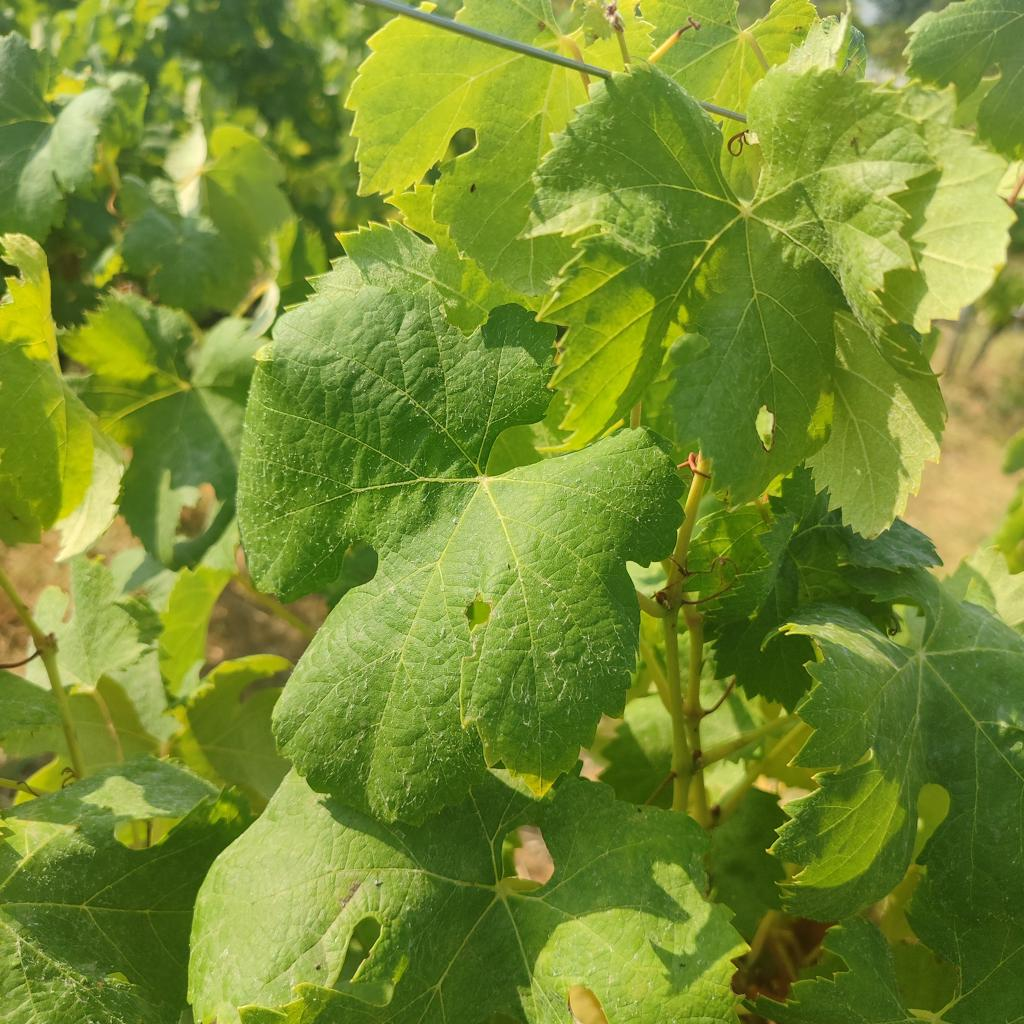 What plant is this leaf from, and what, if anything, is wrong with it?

grapevine, healthy
